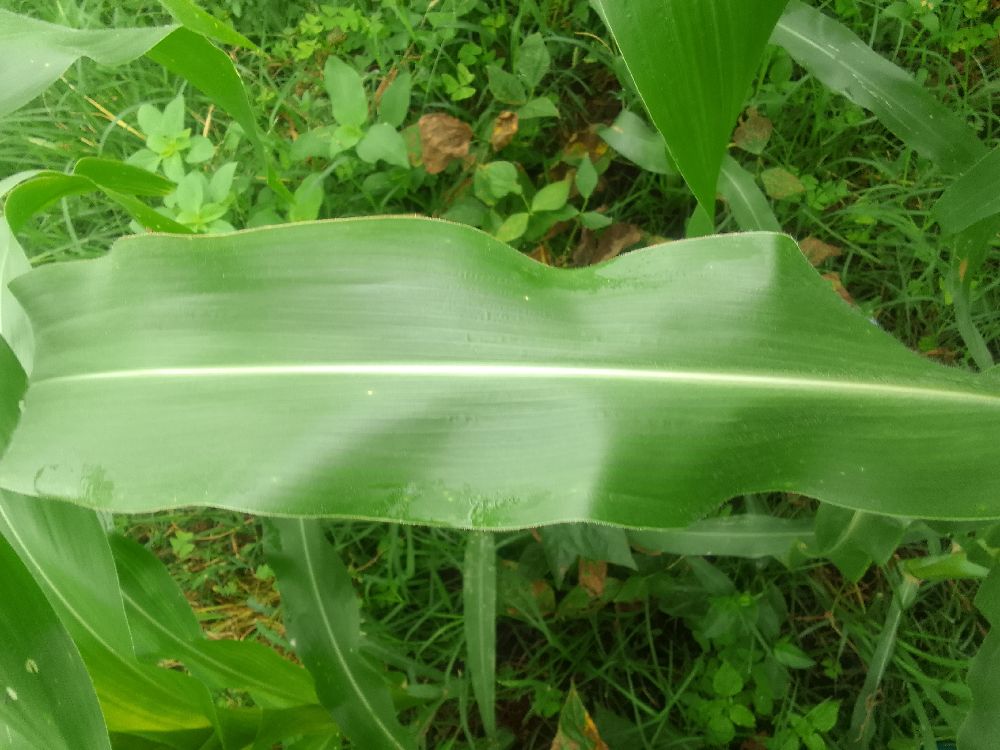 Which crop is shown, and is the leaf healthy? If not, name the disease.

maize, healthy
